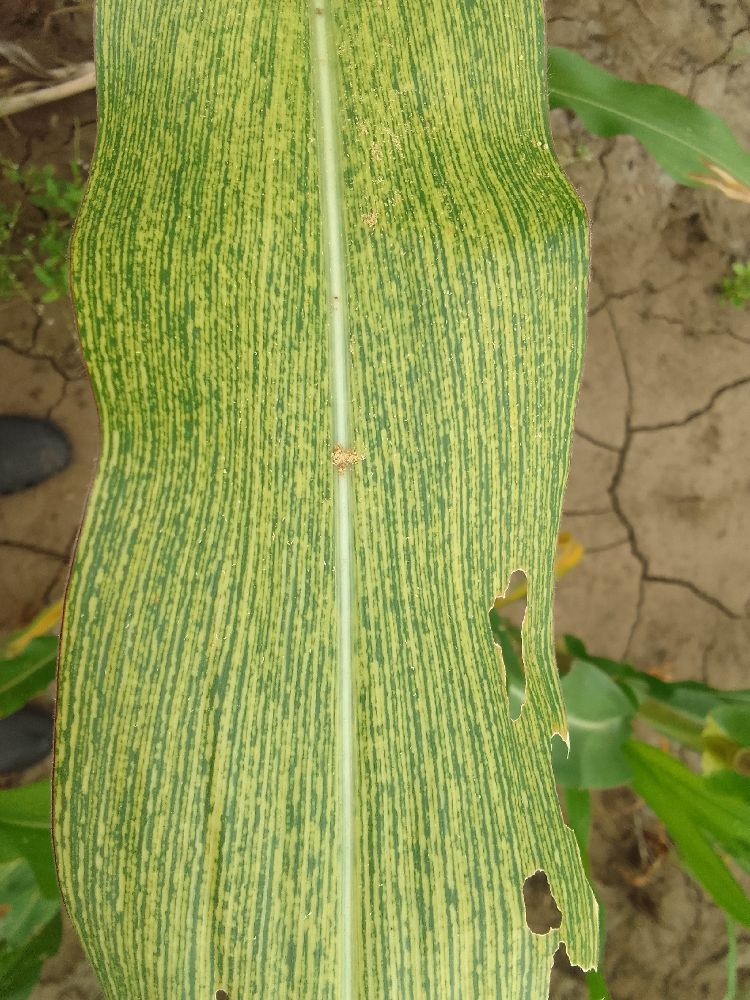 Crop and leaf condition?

maize, maize streak virus
